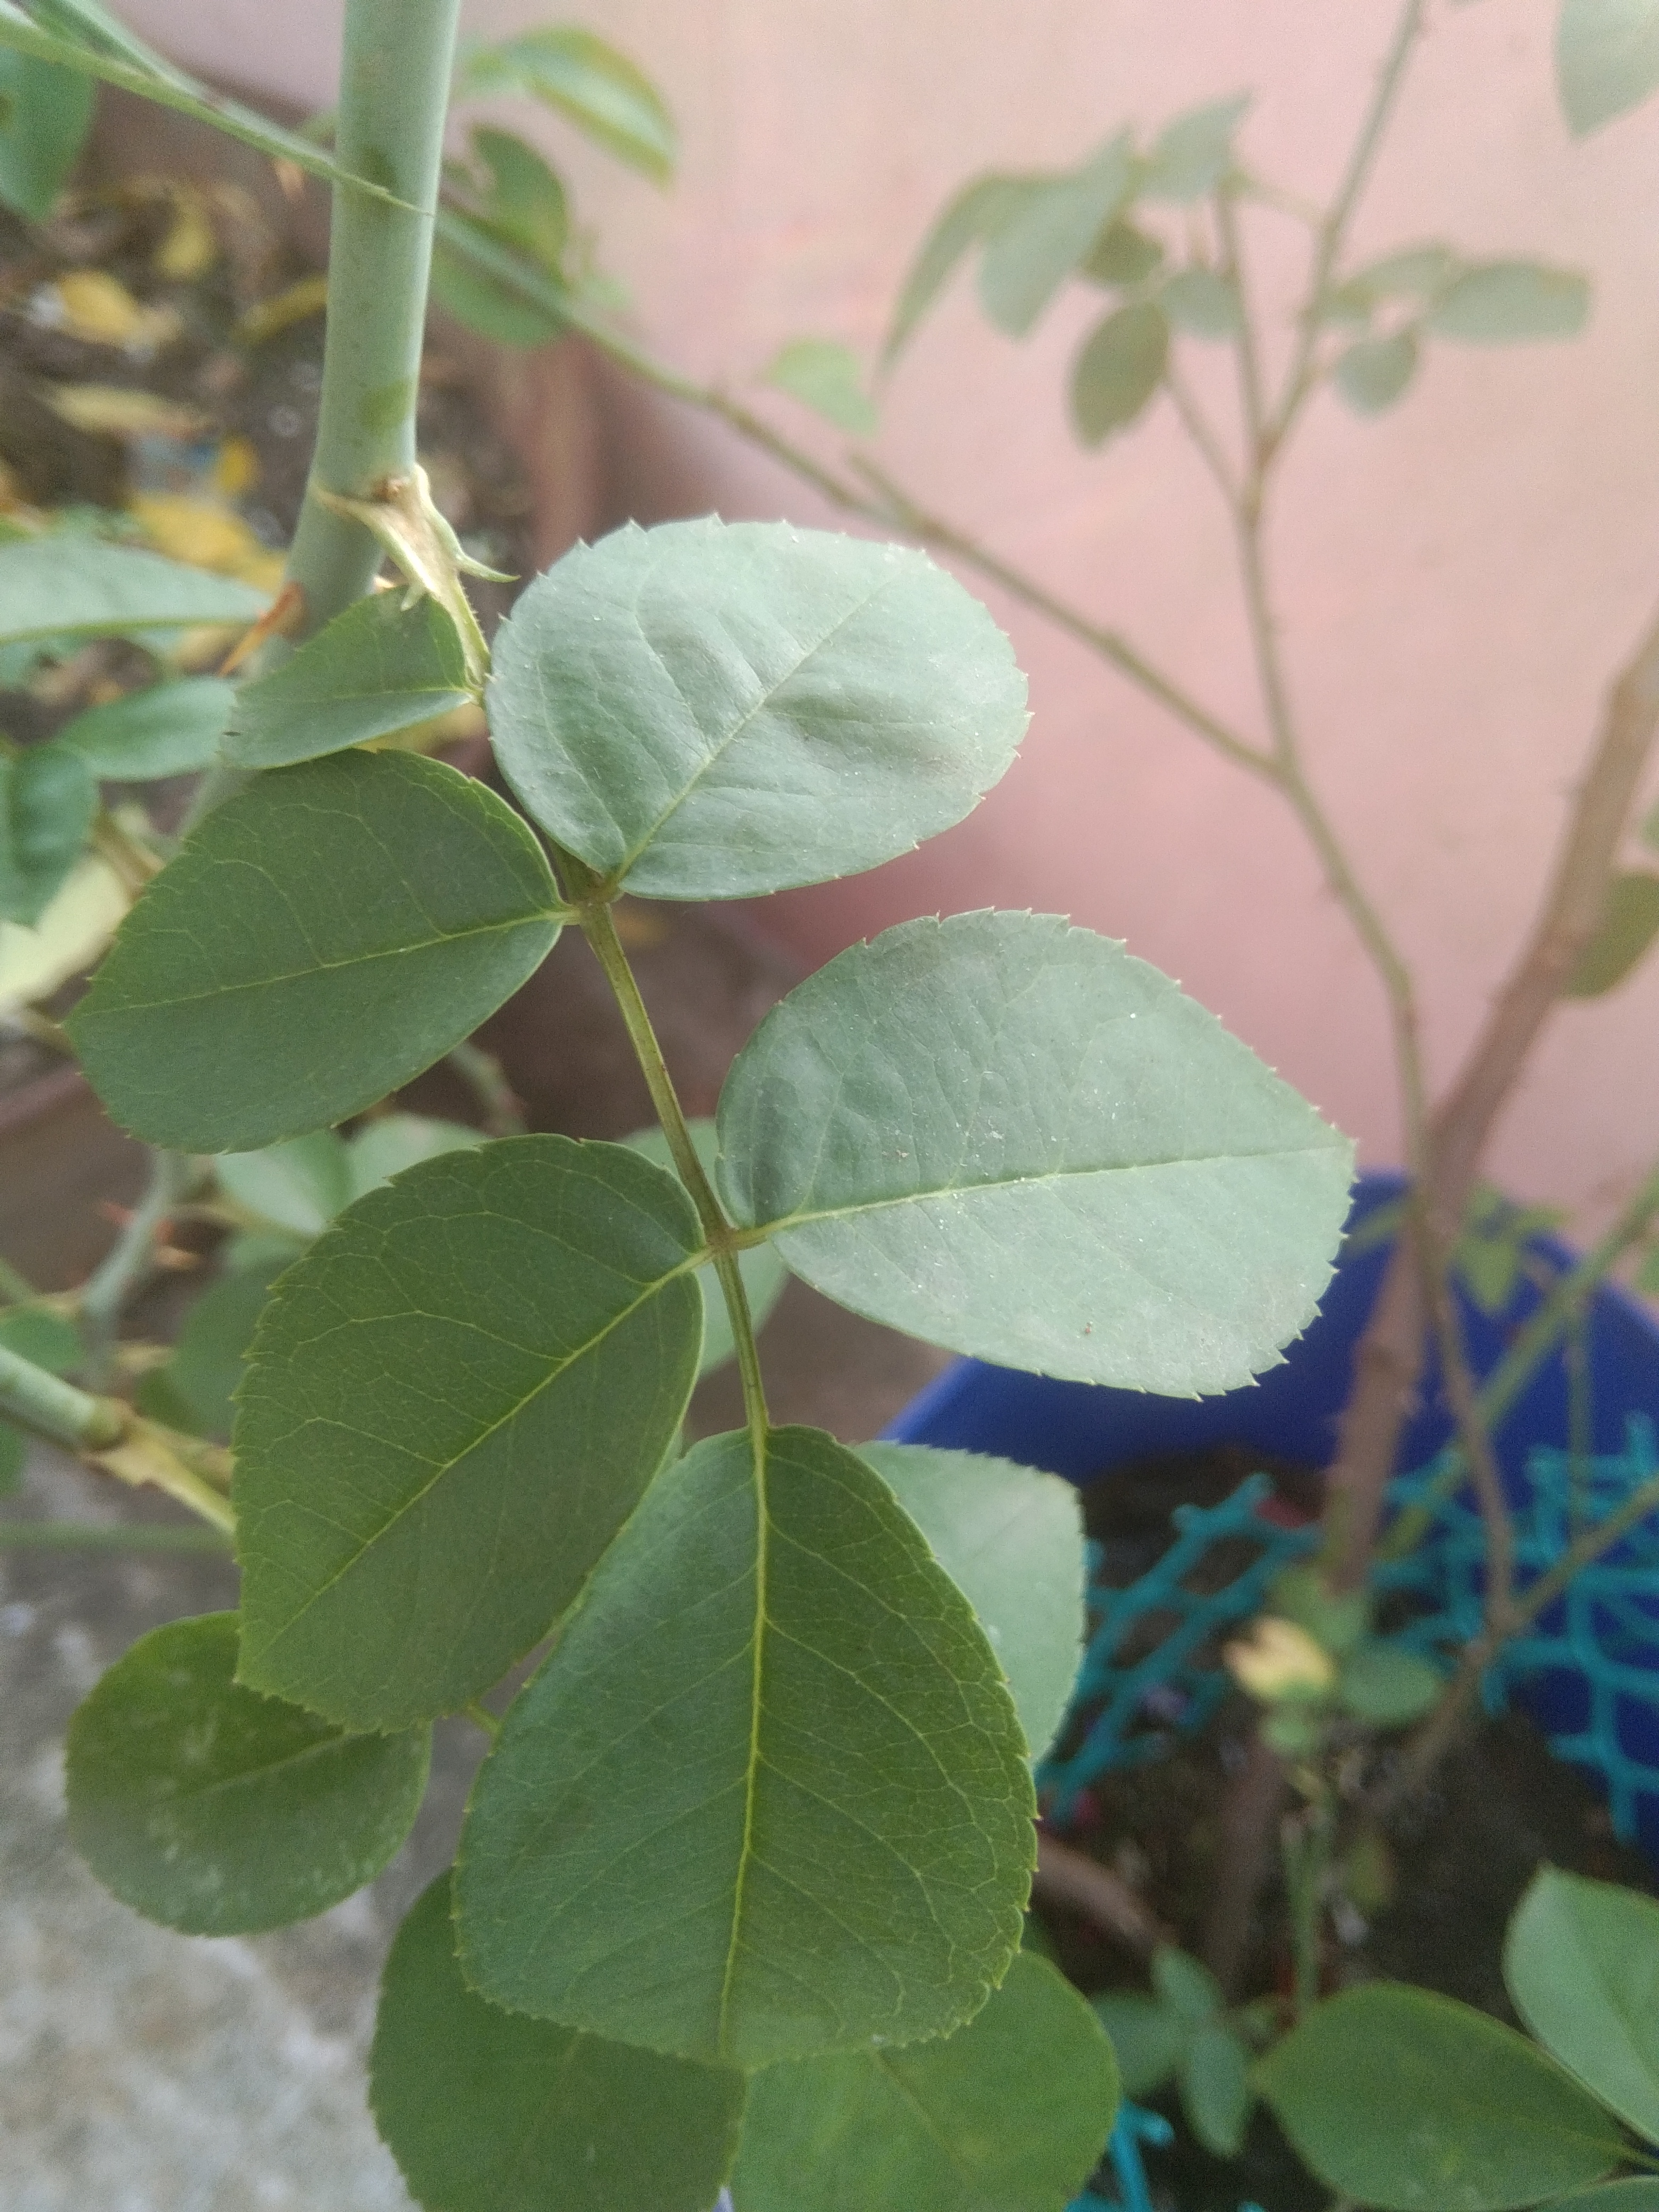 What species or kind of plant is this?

rose
